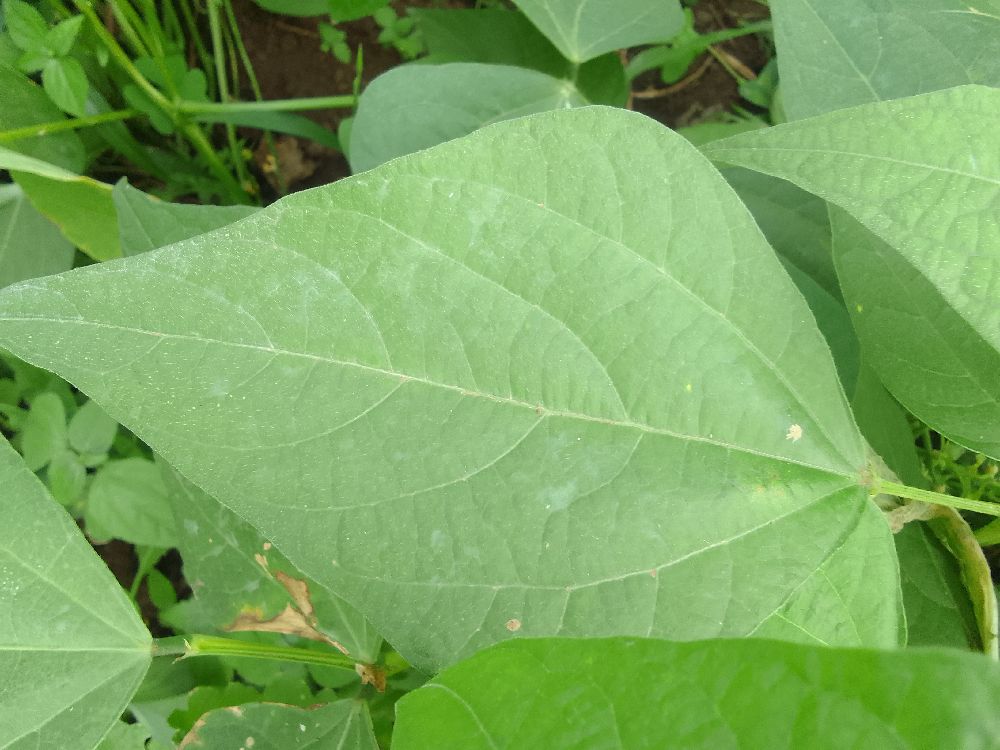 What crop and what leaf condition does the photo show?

common bean, healthy
